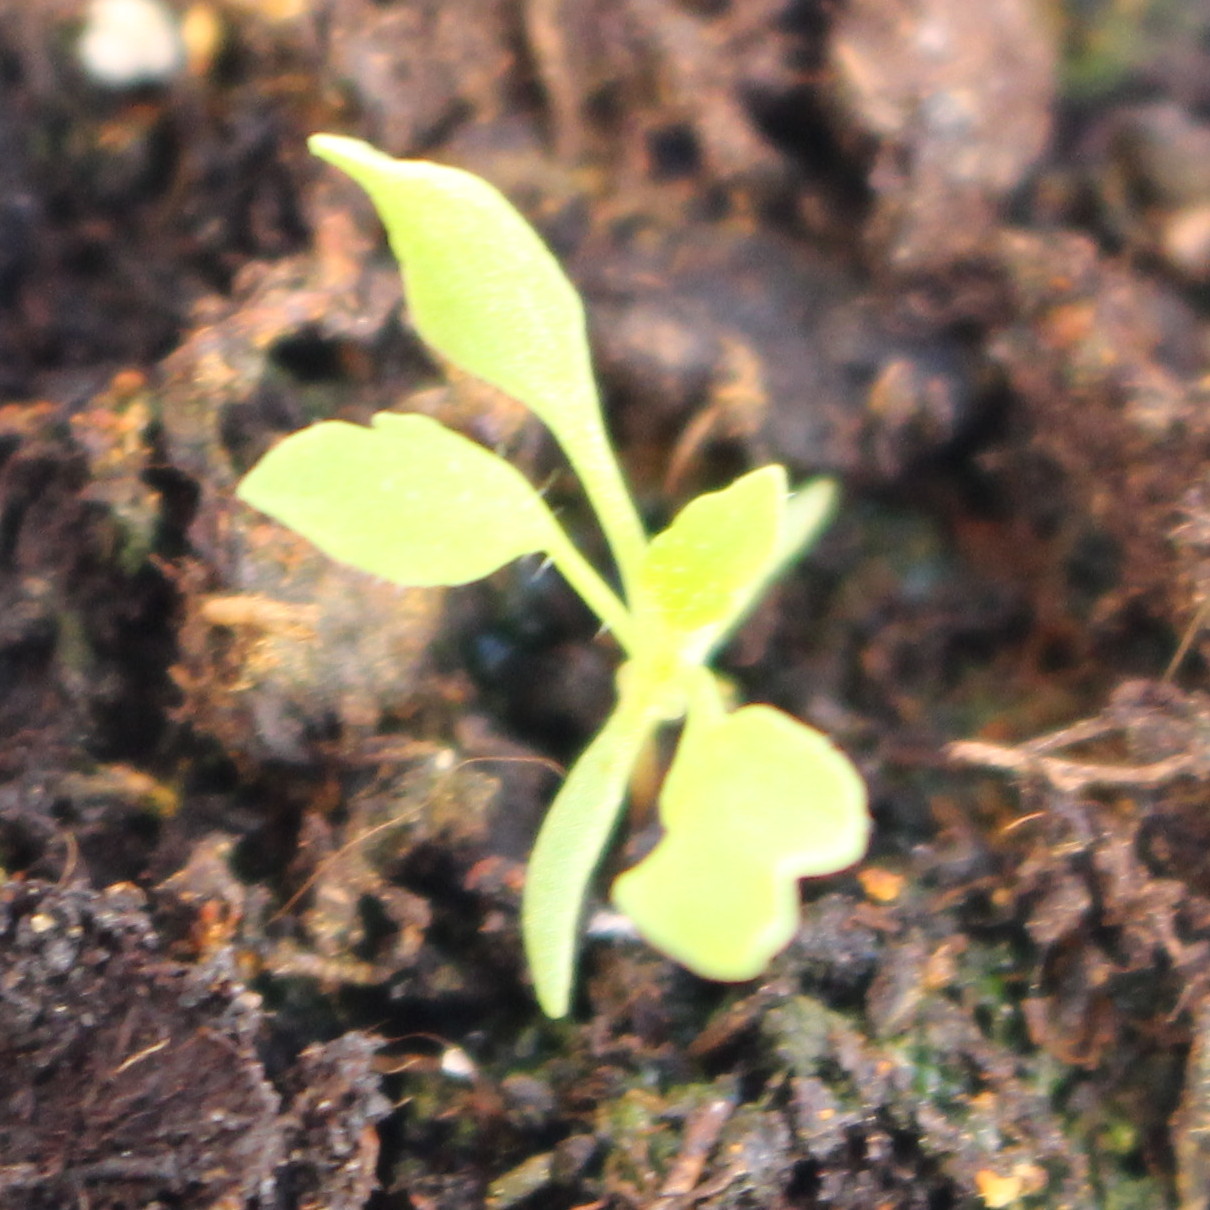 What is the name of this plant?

Papaver rhoeas
